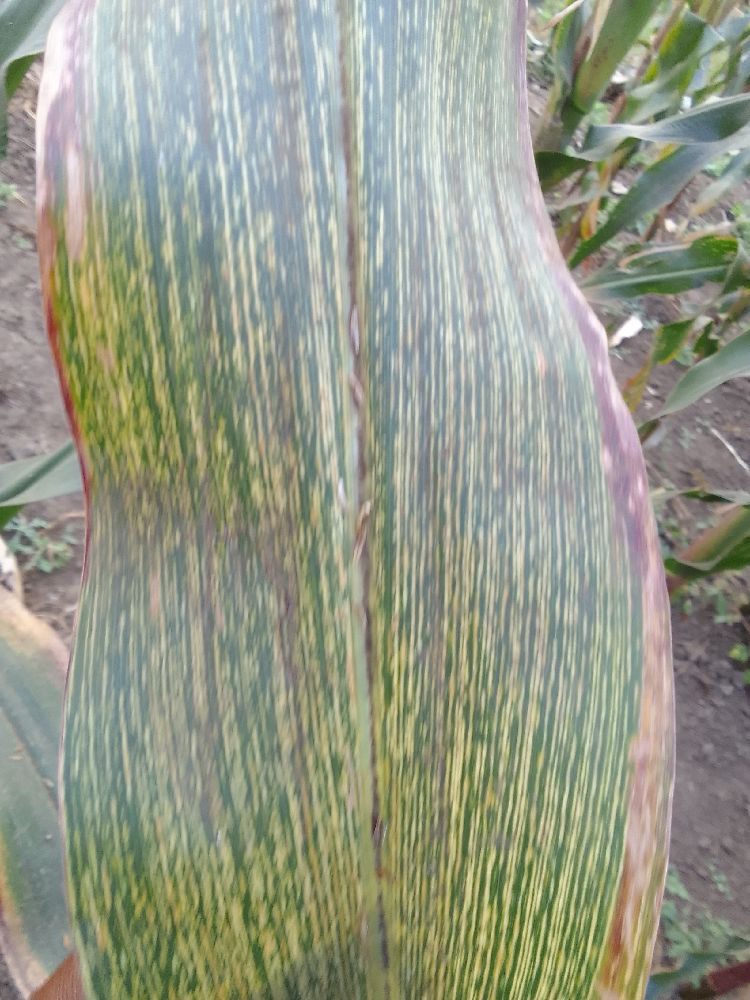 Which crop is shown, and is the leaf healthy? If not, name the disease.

maize, maize streak virus
